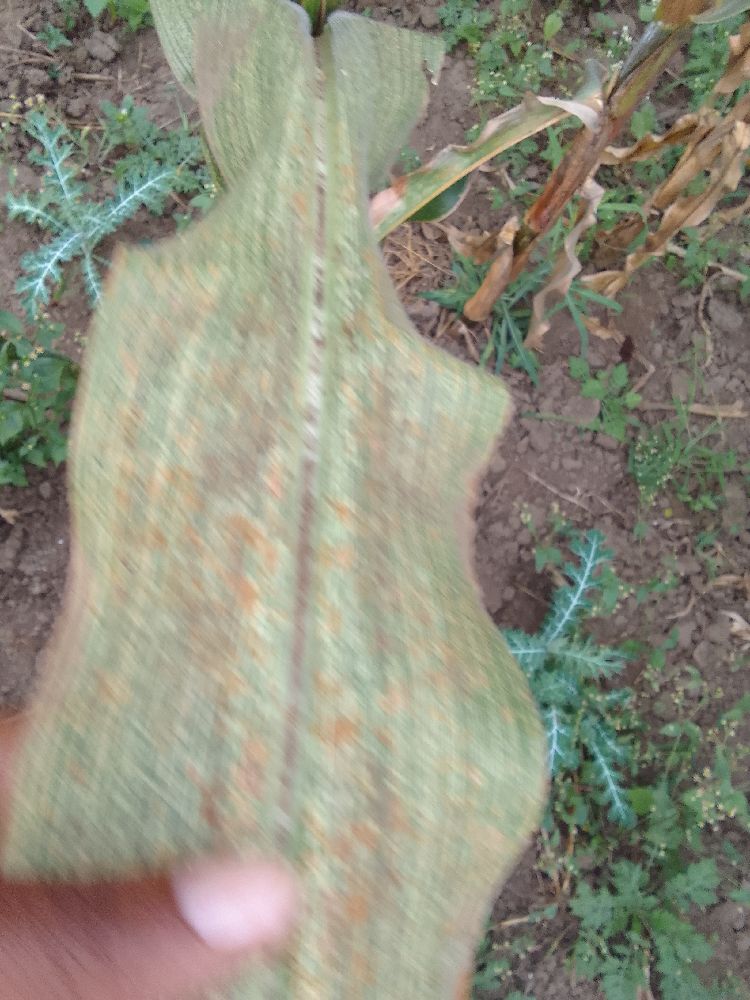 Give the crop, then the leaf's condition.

maize, maize streak virus
